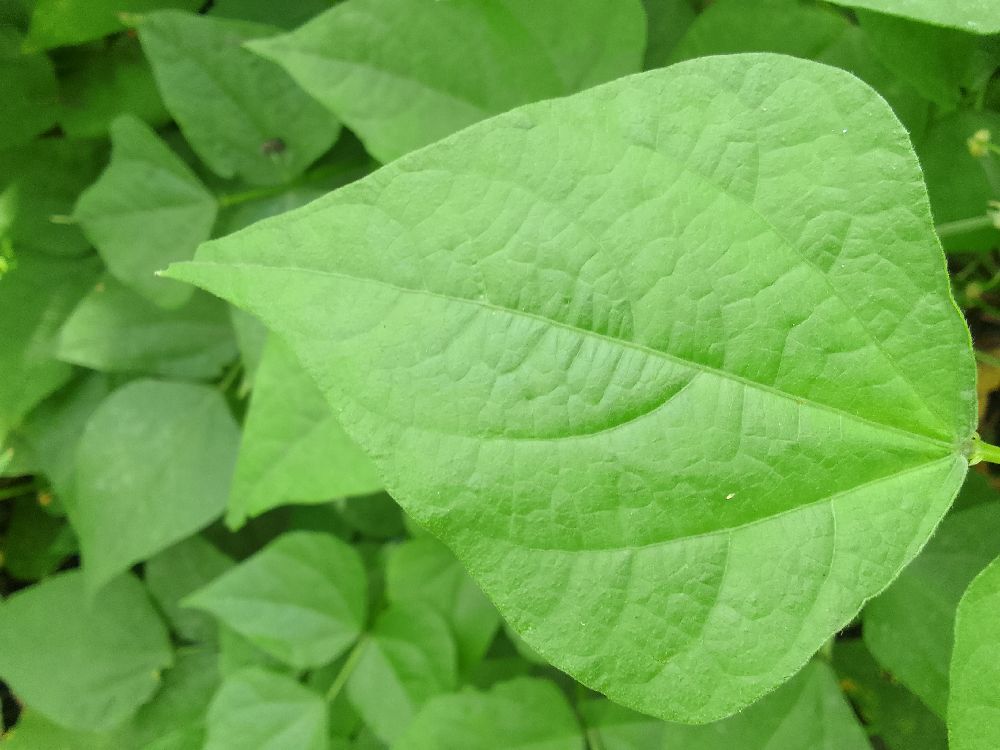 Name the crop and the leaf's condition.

common bean, healthy
